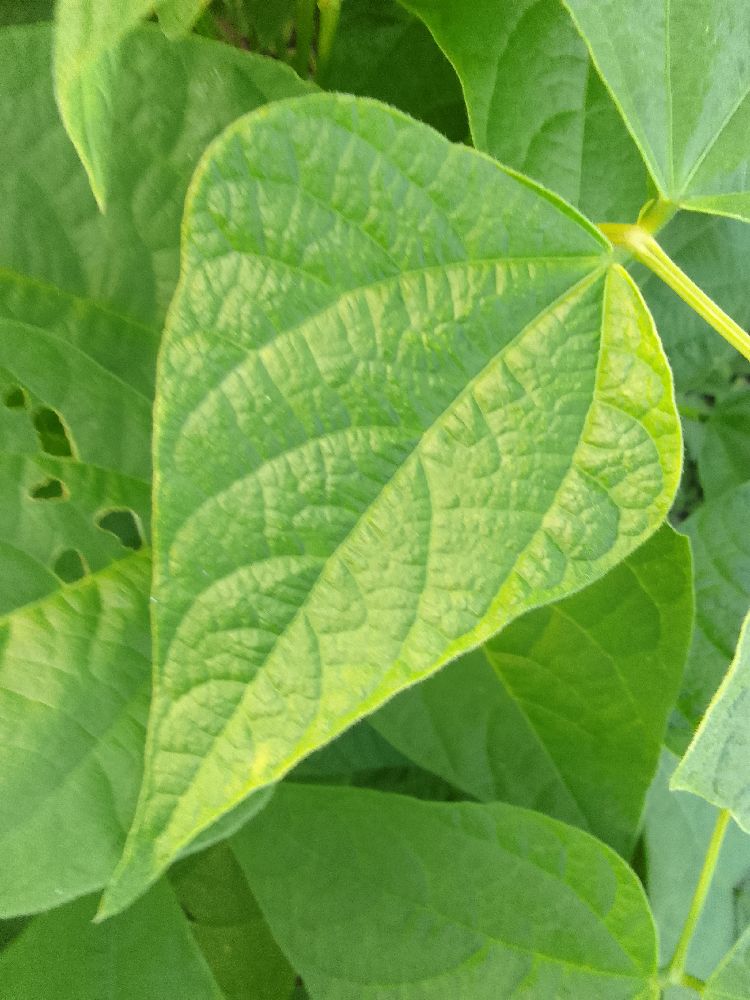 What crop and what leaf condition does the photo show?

common bean, healthy
